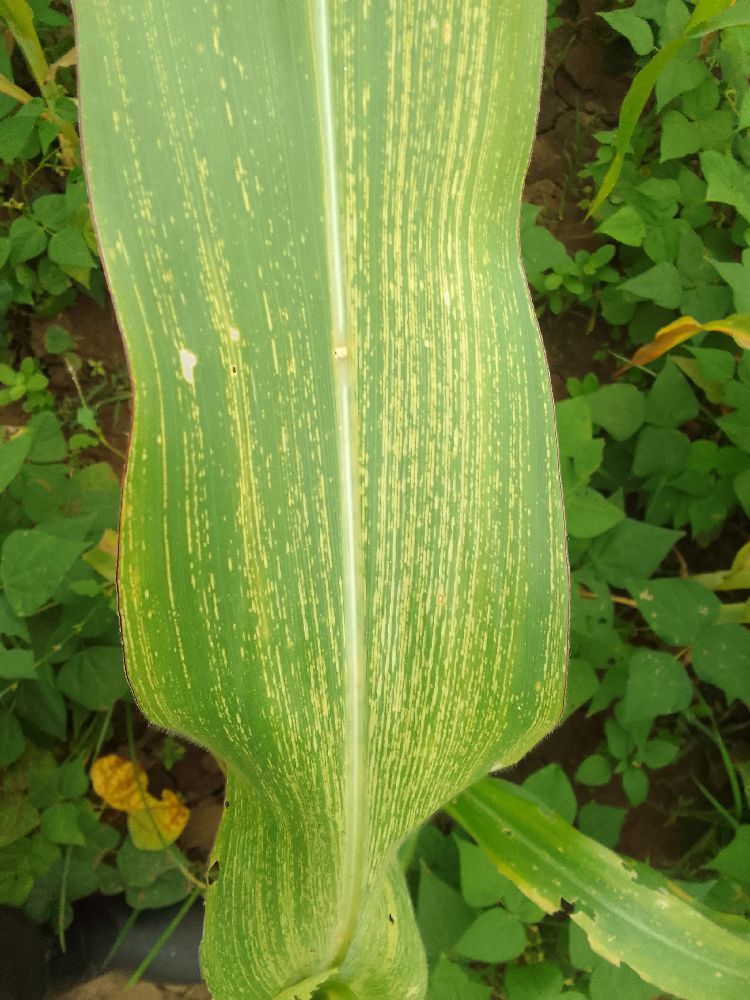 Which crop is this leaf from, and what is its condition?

maize, maize streak virus
